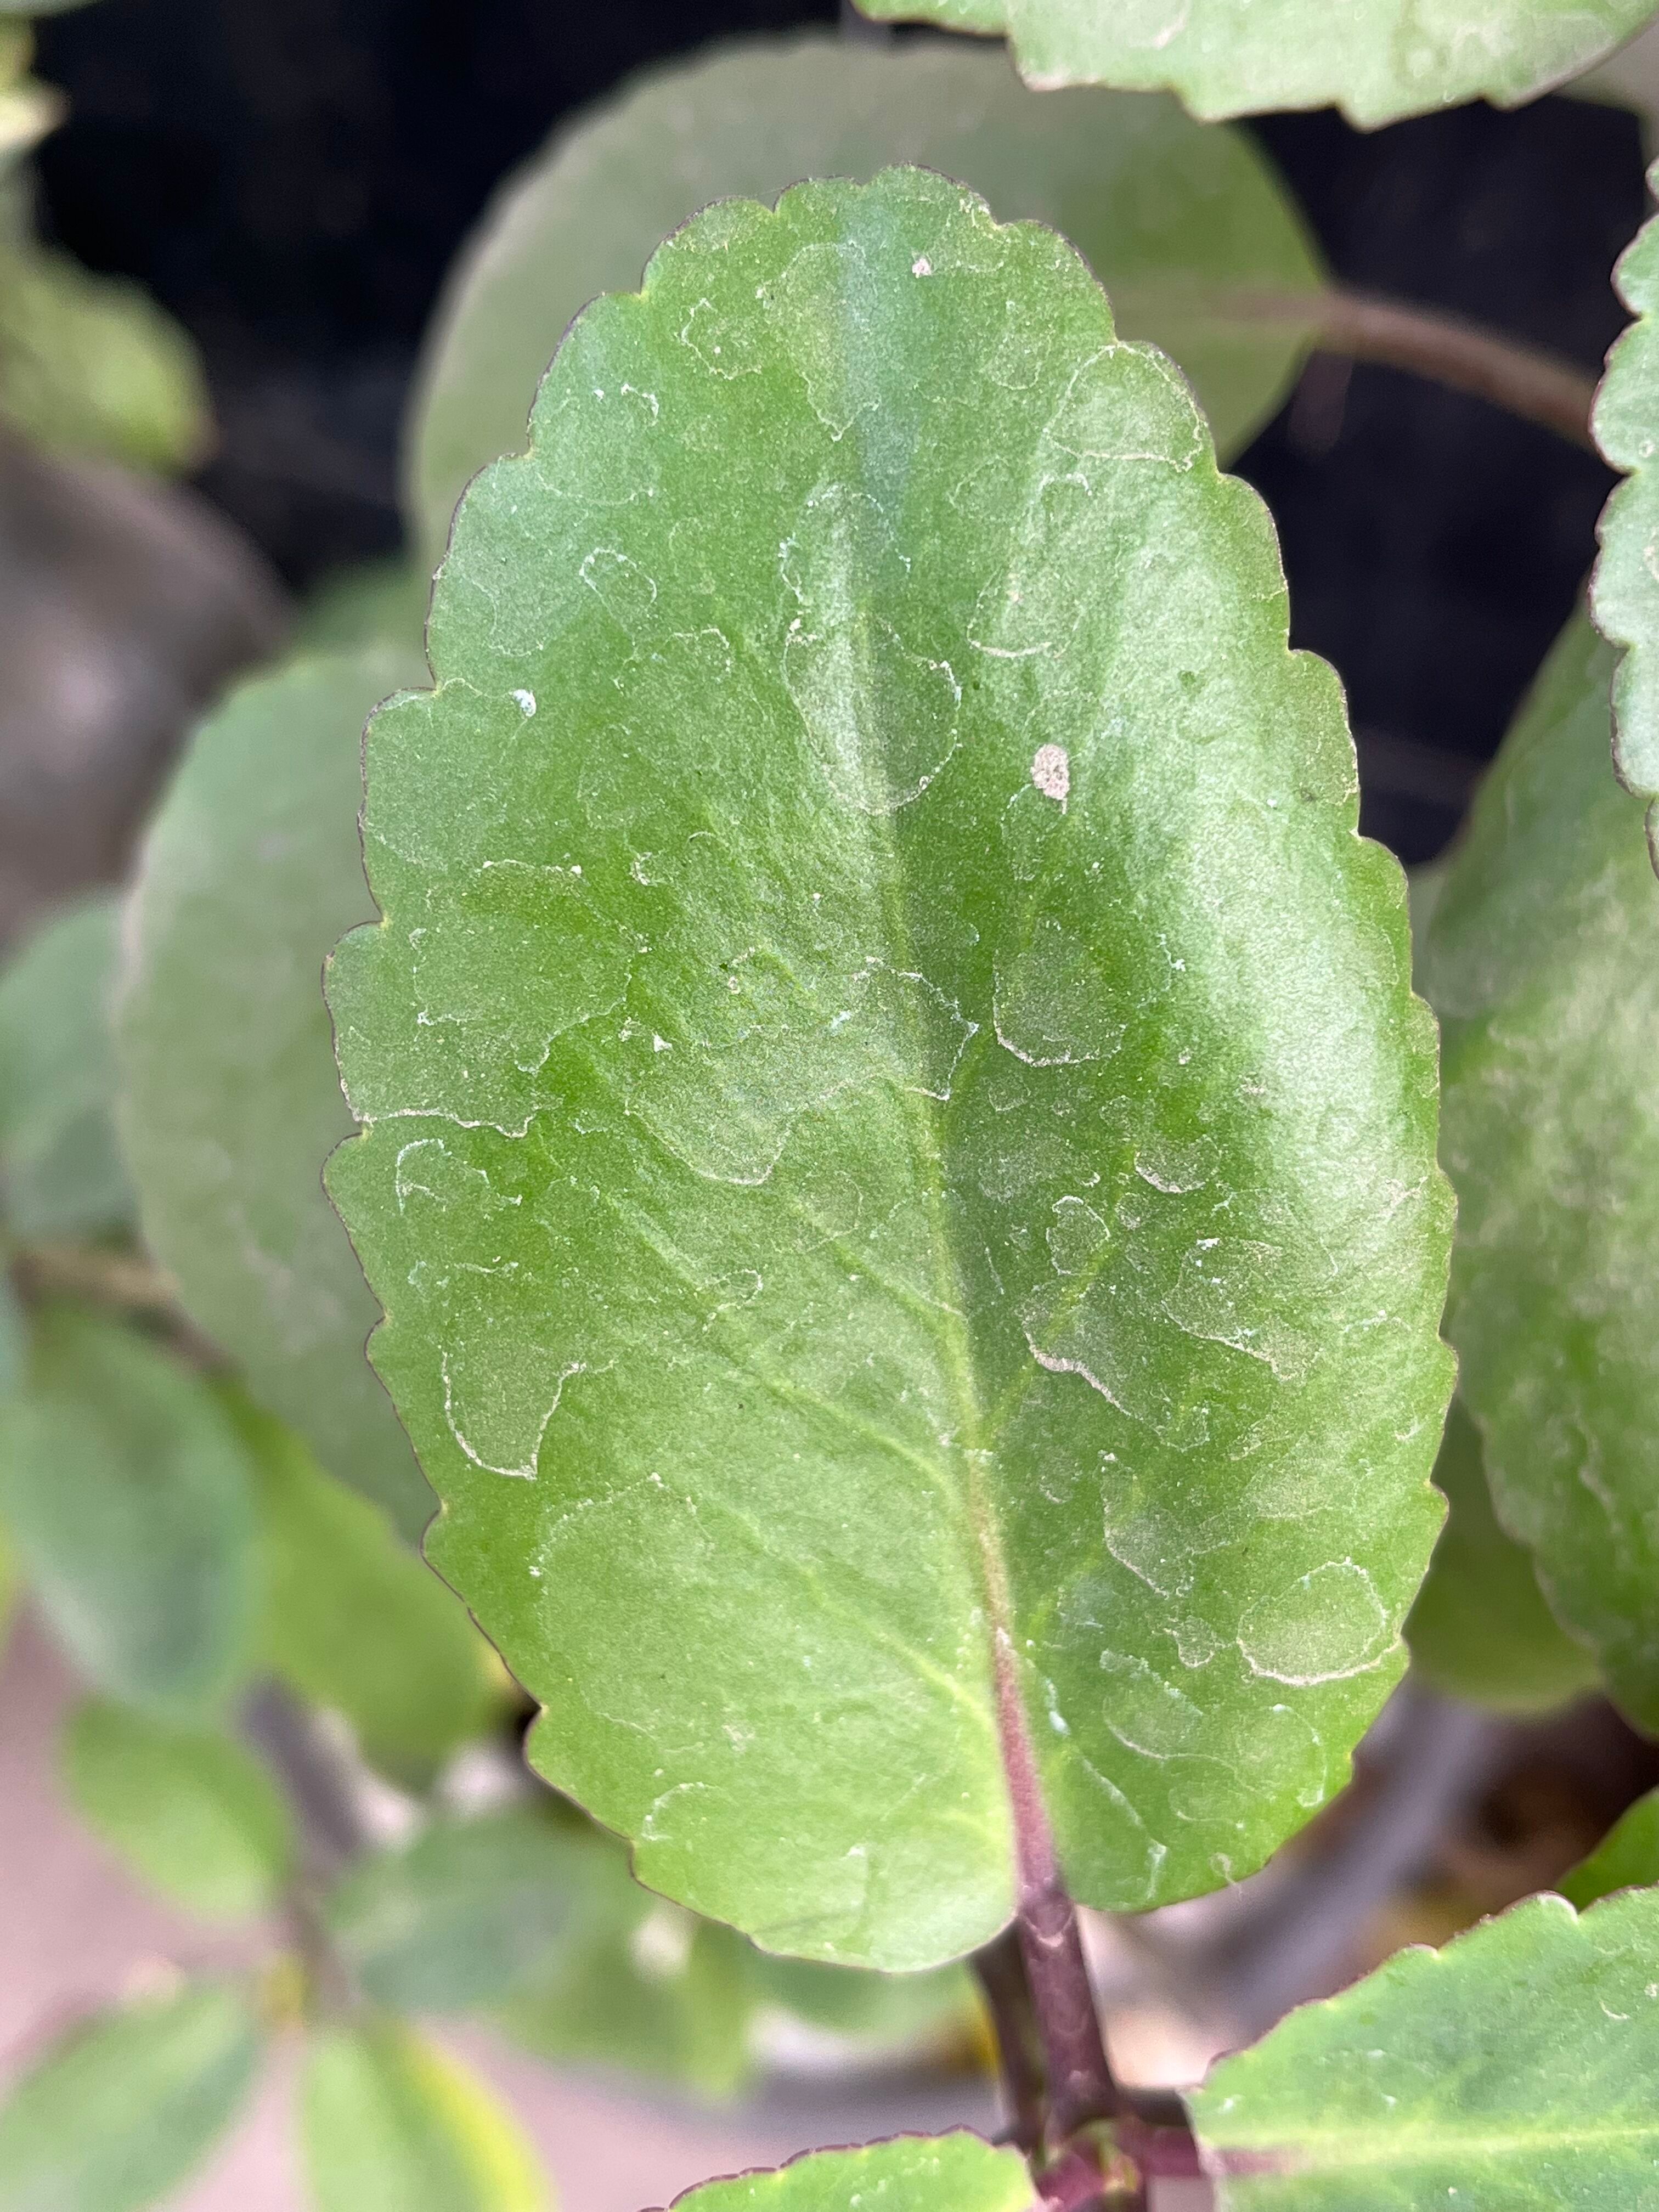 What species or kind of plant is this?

pathorkuci
